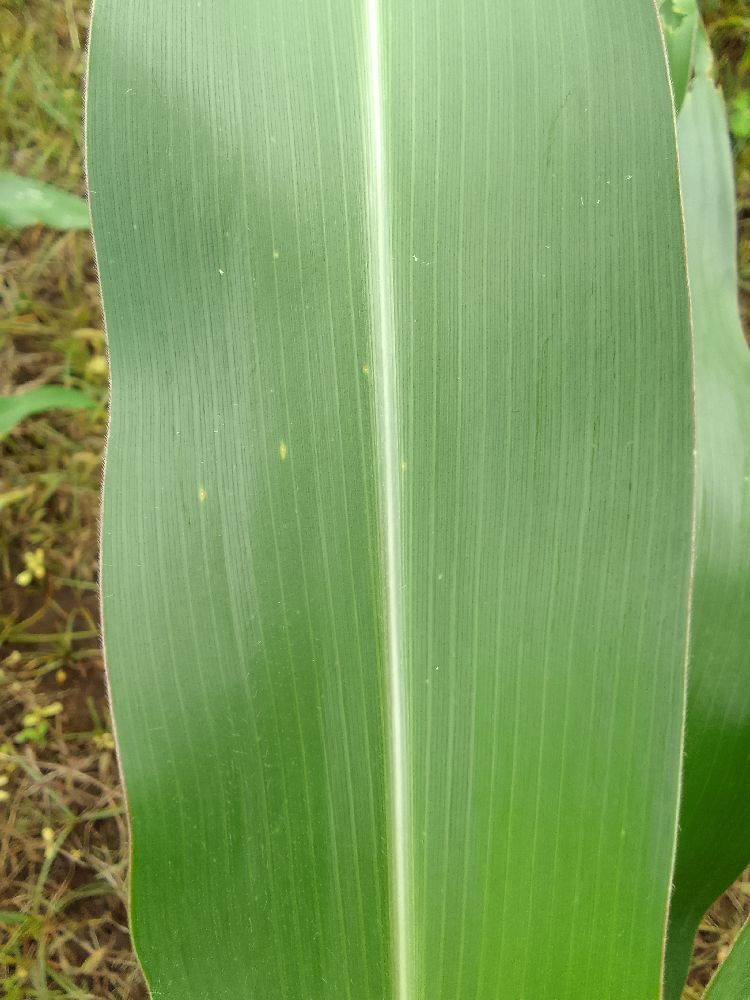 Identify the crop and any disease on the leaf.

maize, healthy
